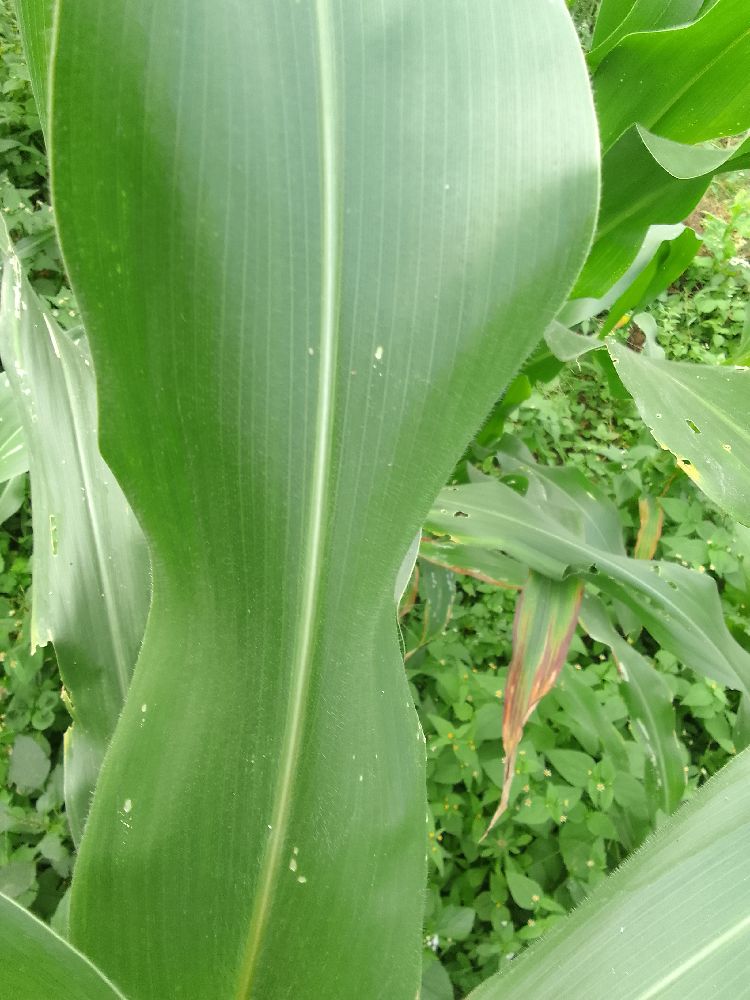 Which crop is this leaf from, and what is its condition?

maize, healthy
